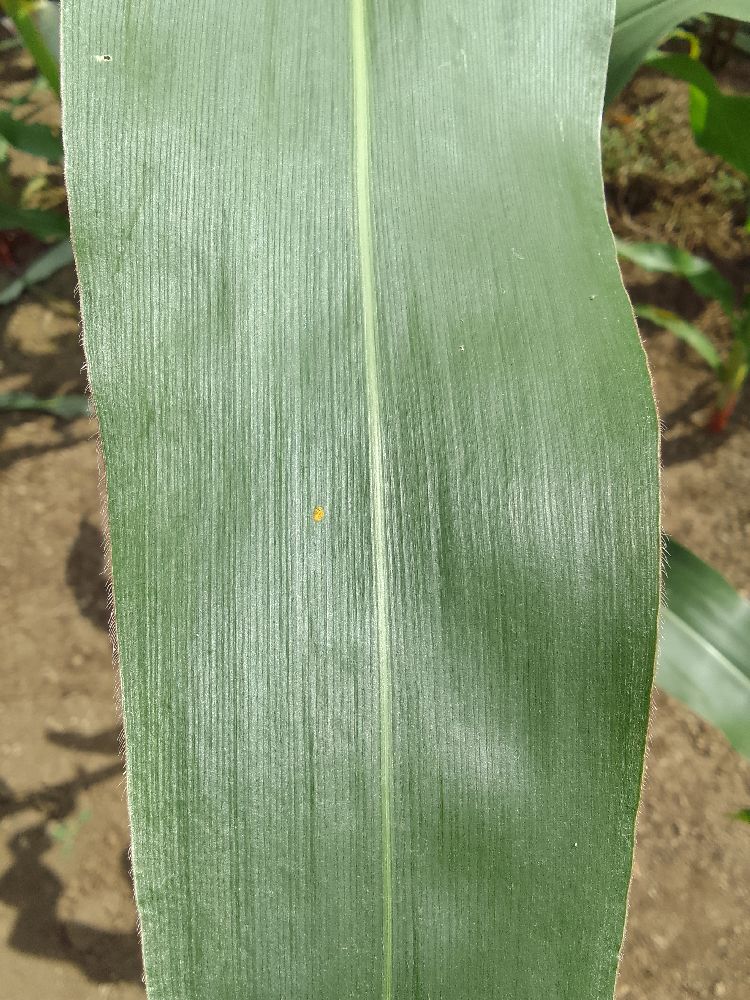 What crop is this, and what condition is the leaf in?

maize, healthy
